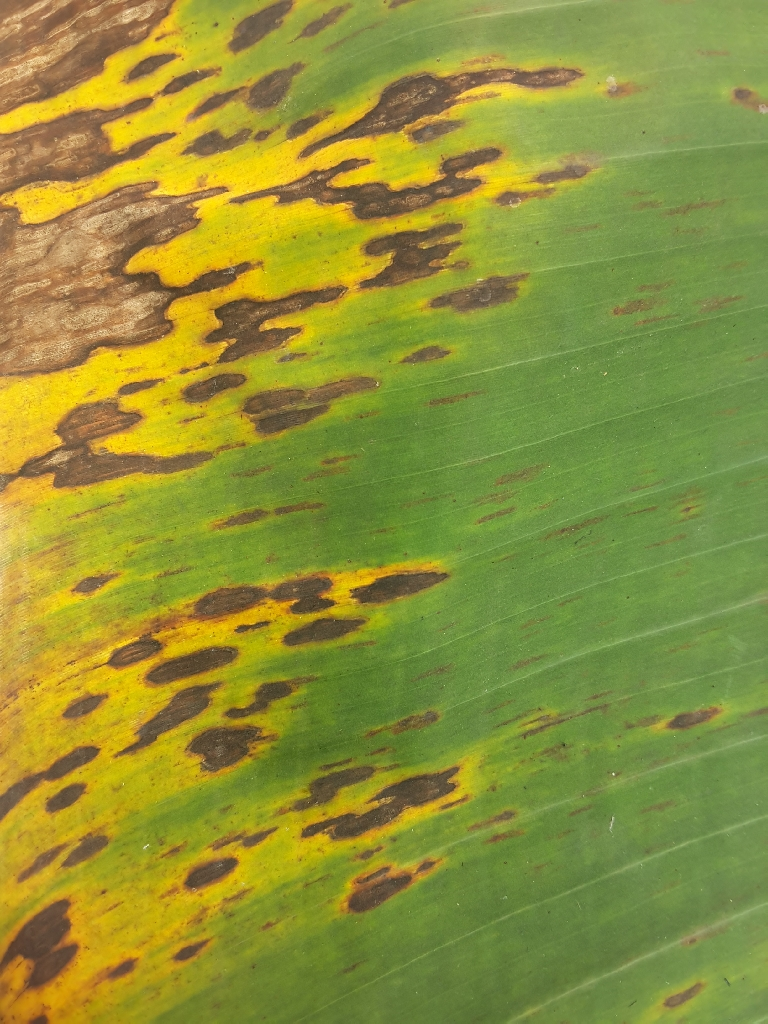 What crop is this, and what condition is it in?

banana, black sigatoka
